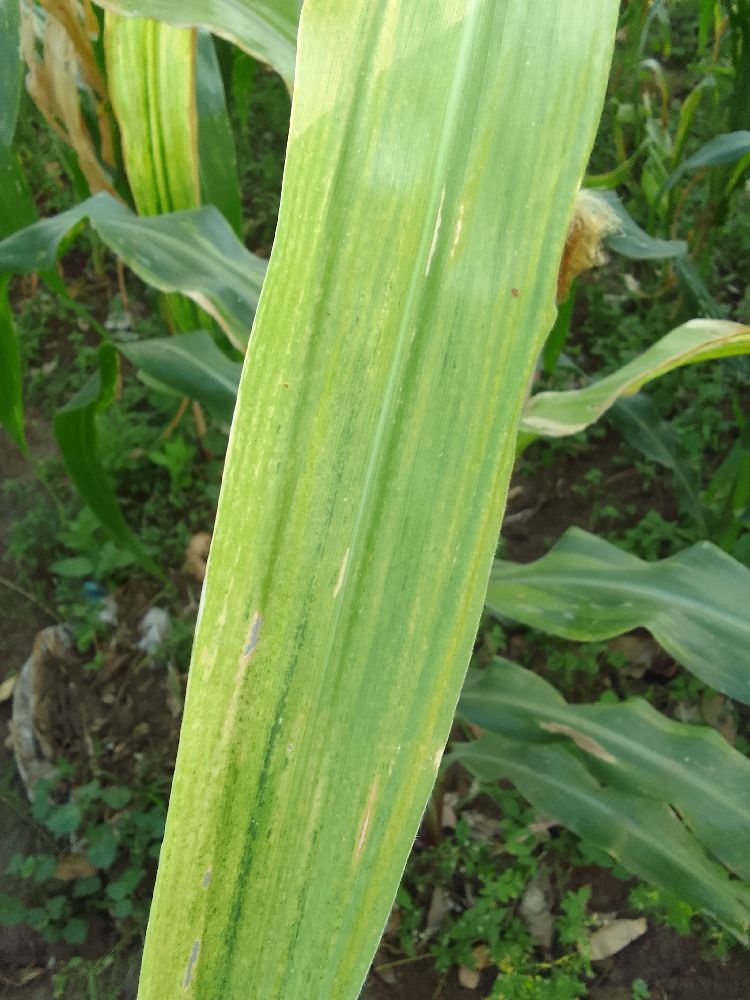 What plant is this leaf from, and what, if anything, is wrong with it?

maize, maize lethal necrosis
